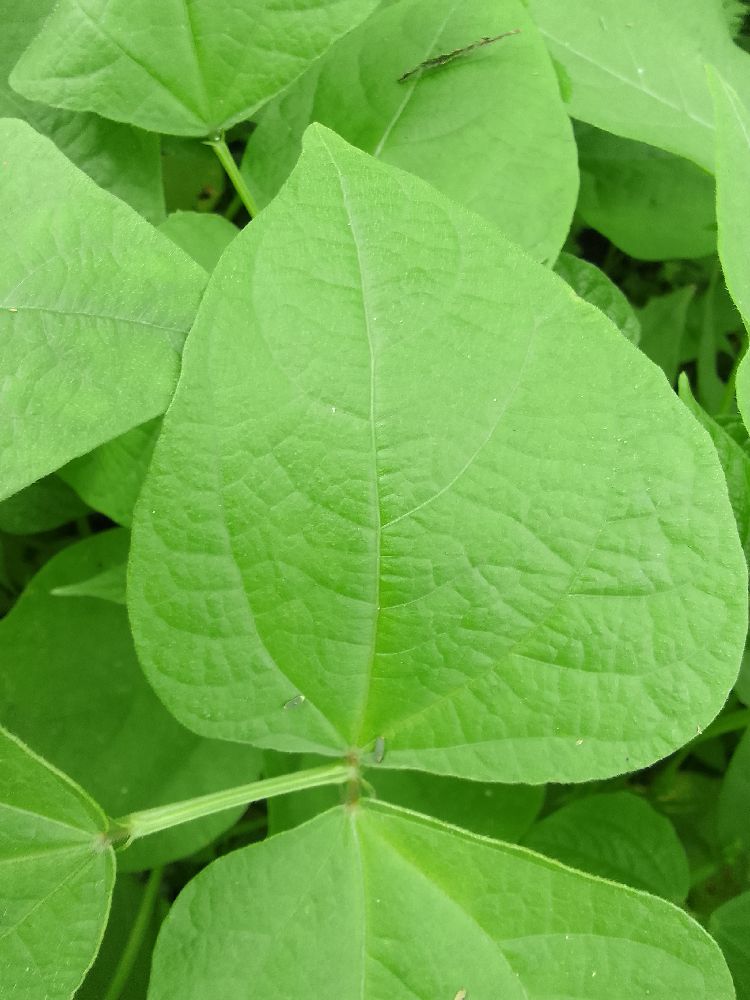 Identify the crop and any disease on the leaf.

common bean, healthy
